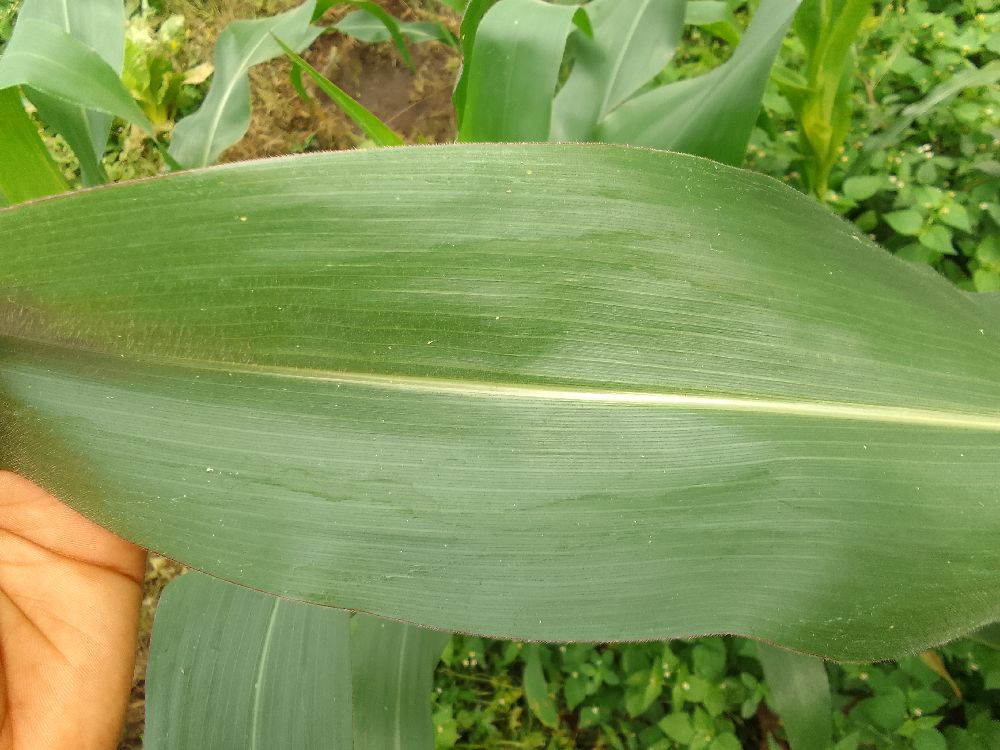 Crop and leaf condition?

maize, healthy
